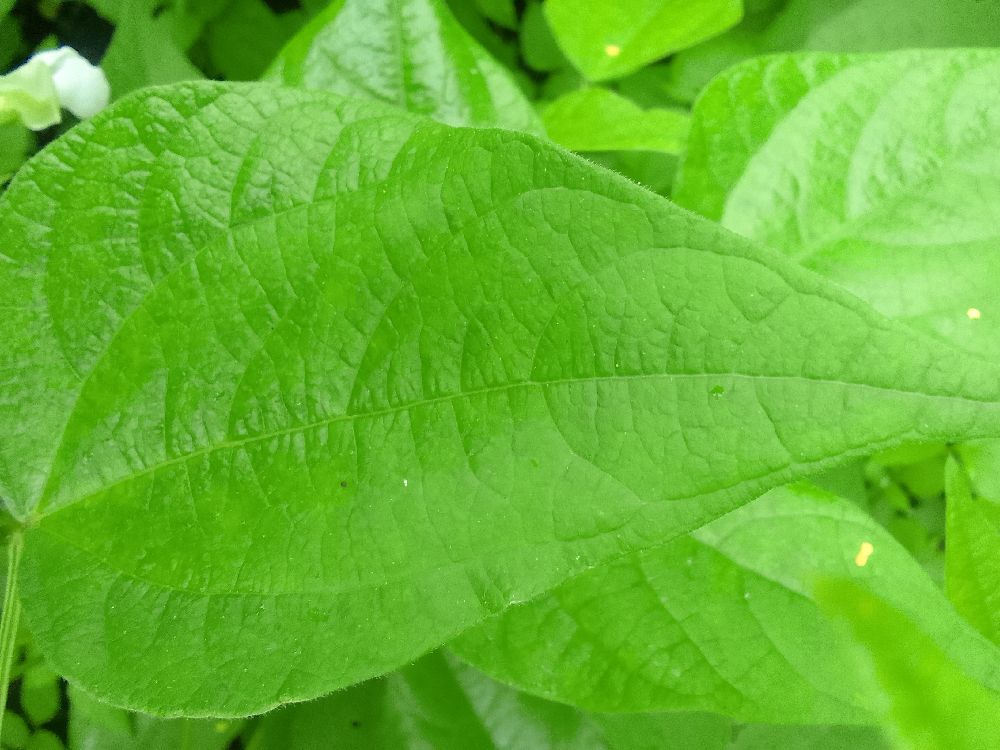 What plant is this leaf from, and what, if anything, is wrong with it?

common bean, healthy
